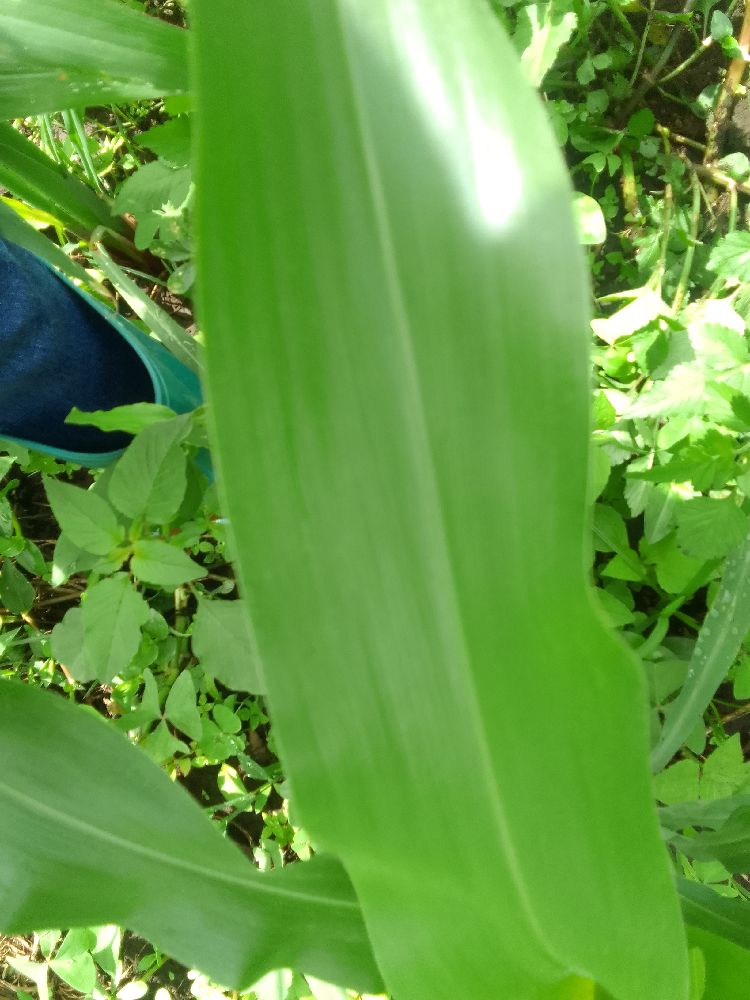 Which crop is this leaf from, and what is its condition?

maize, healthy
